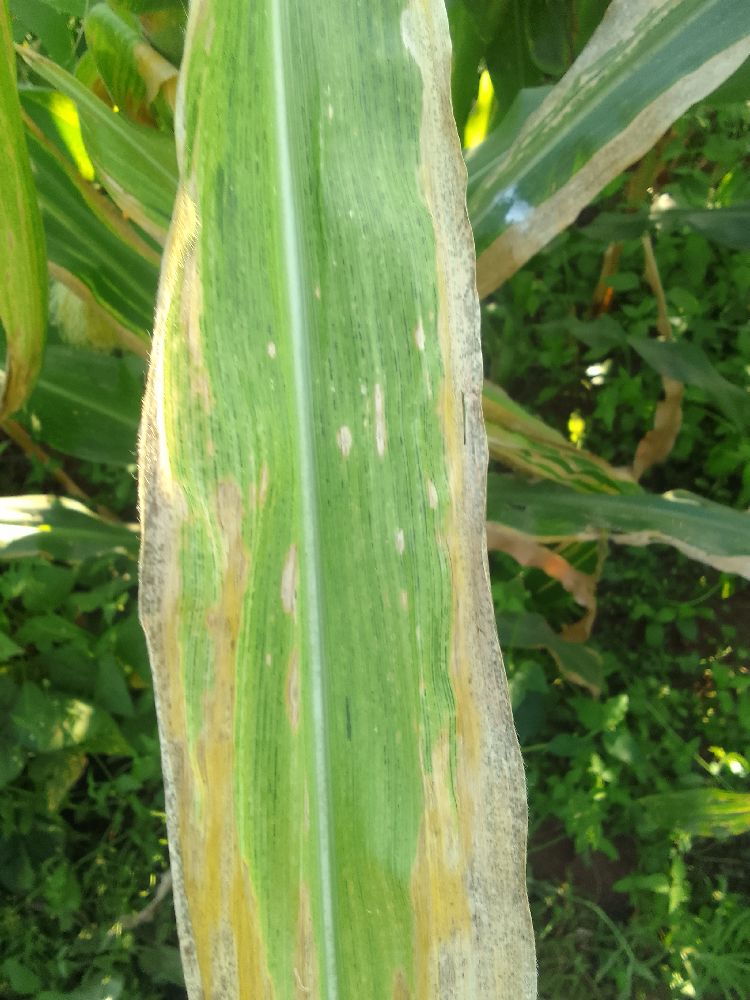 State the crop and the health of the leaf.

maize, maize lethal necrosis
